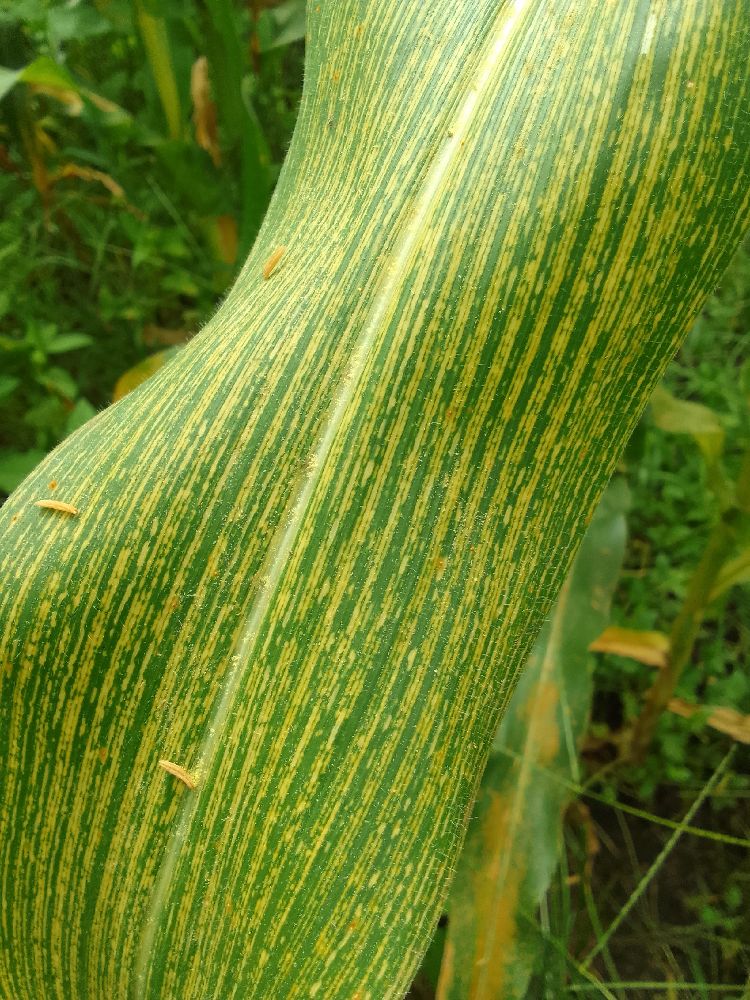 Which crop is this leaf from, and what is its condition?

maize, maize streak virus
